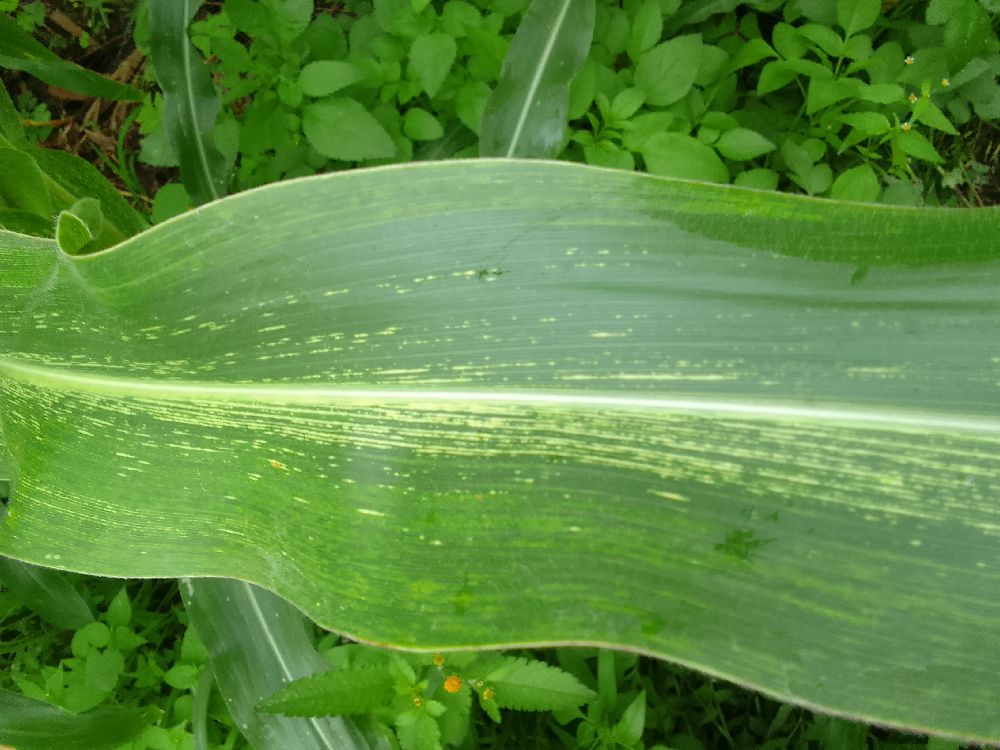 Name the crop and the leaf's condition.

maize, maize streak virus
